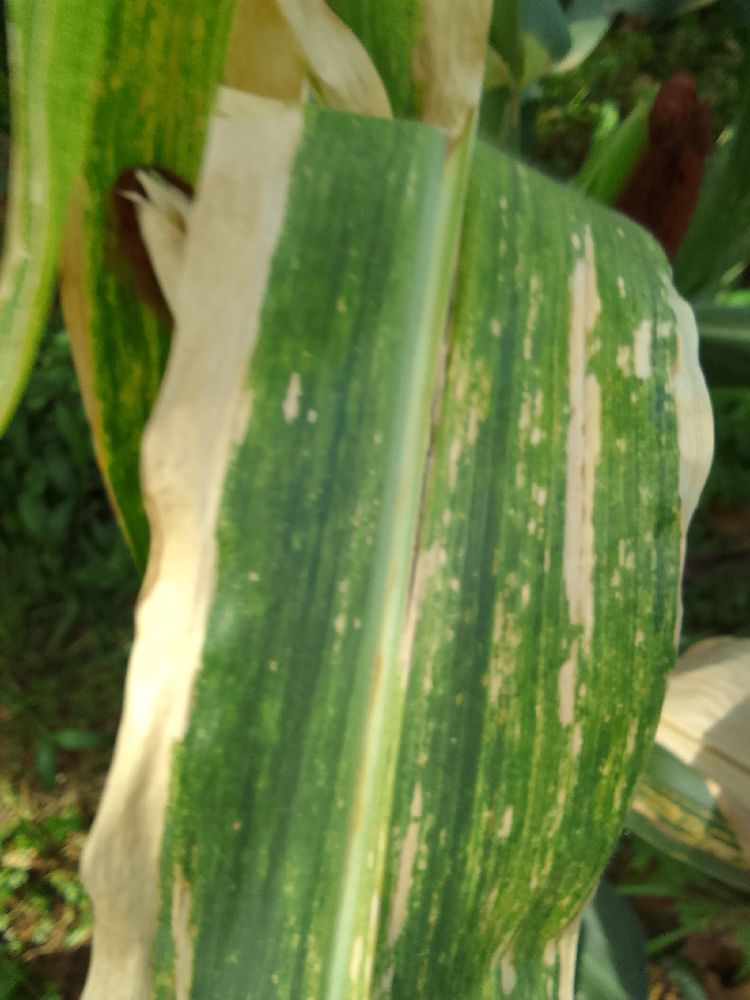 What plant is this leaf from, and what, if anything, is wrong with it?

maize, maize lethal necrosis
